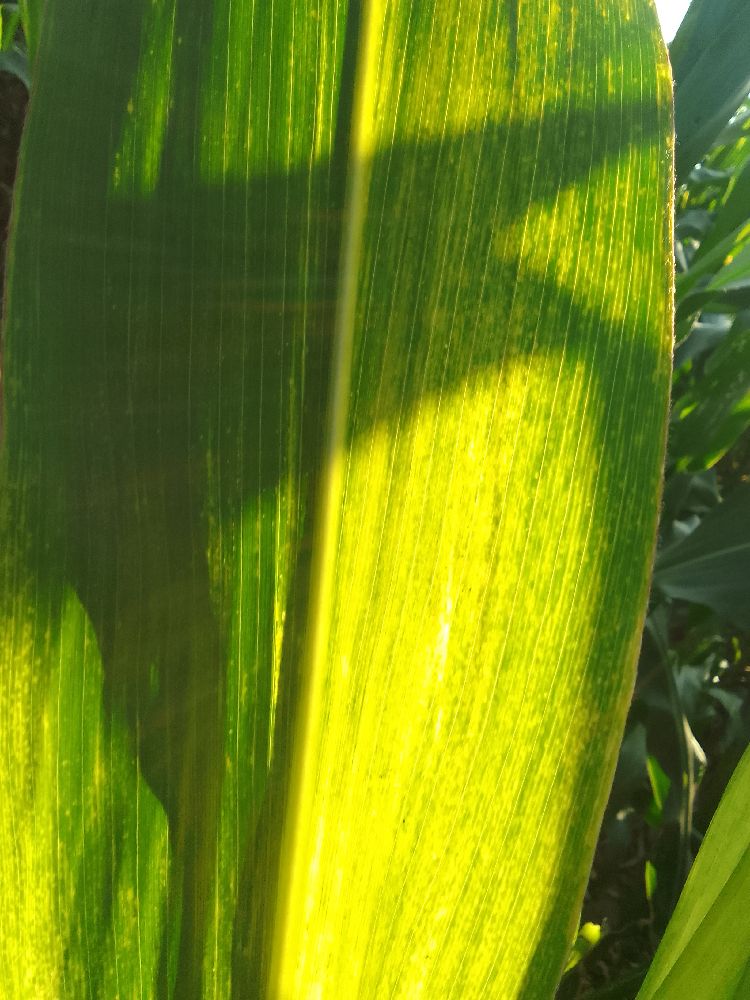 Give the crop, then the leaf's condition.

maize, maize lethal necrosis
